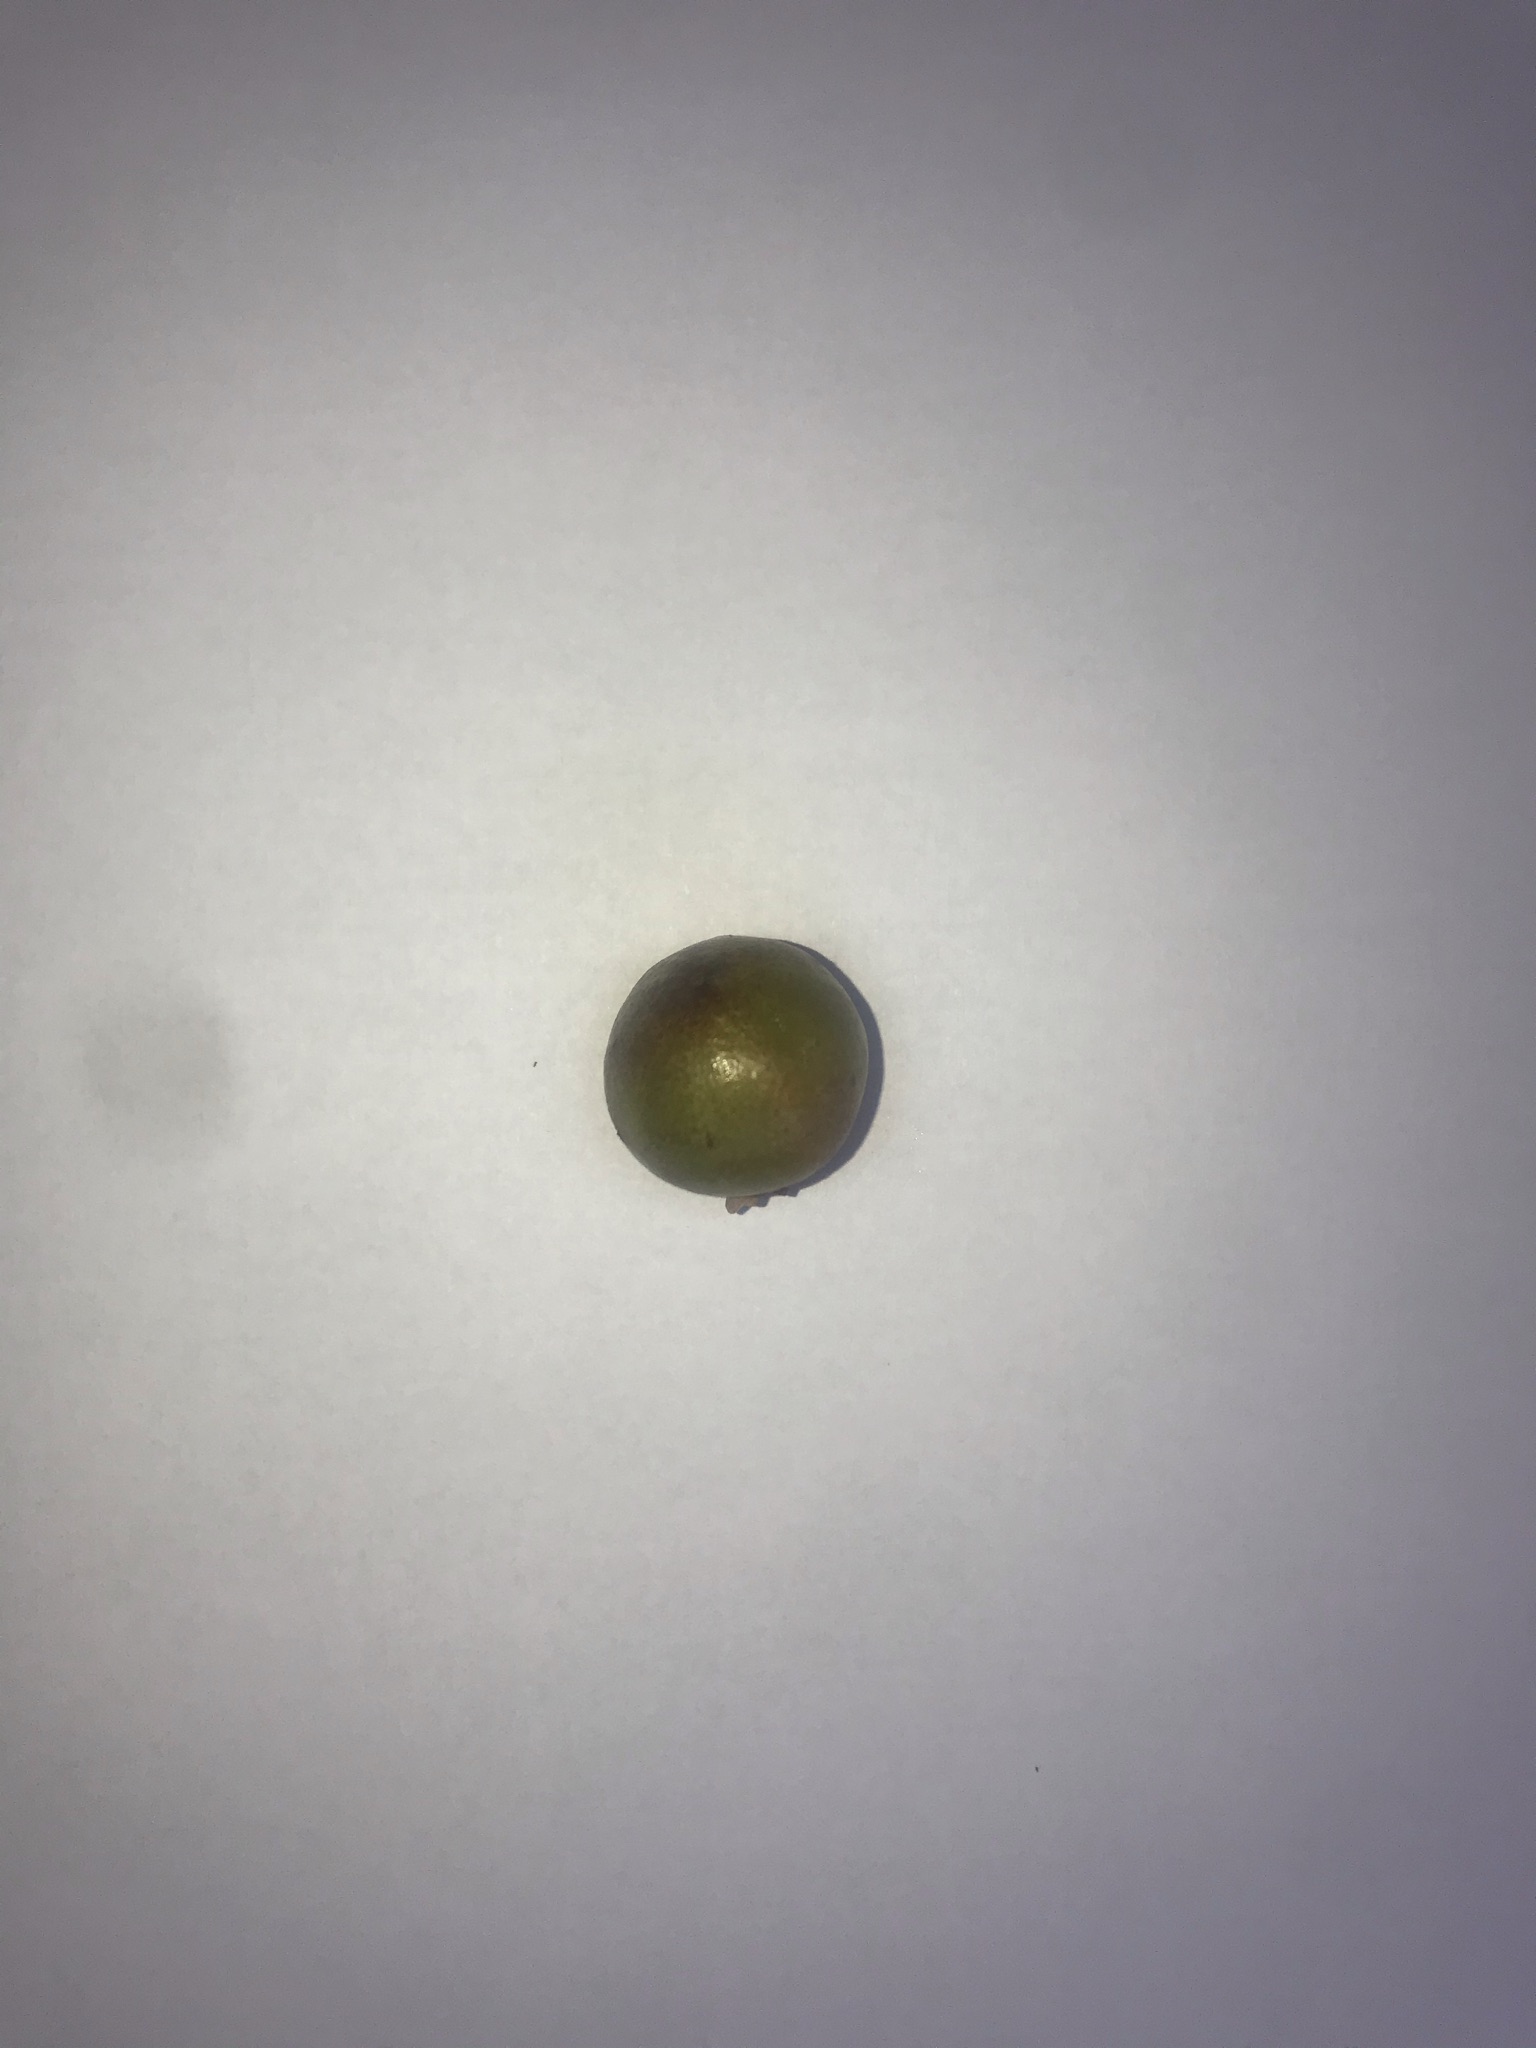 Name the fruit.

gabiroba
